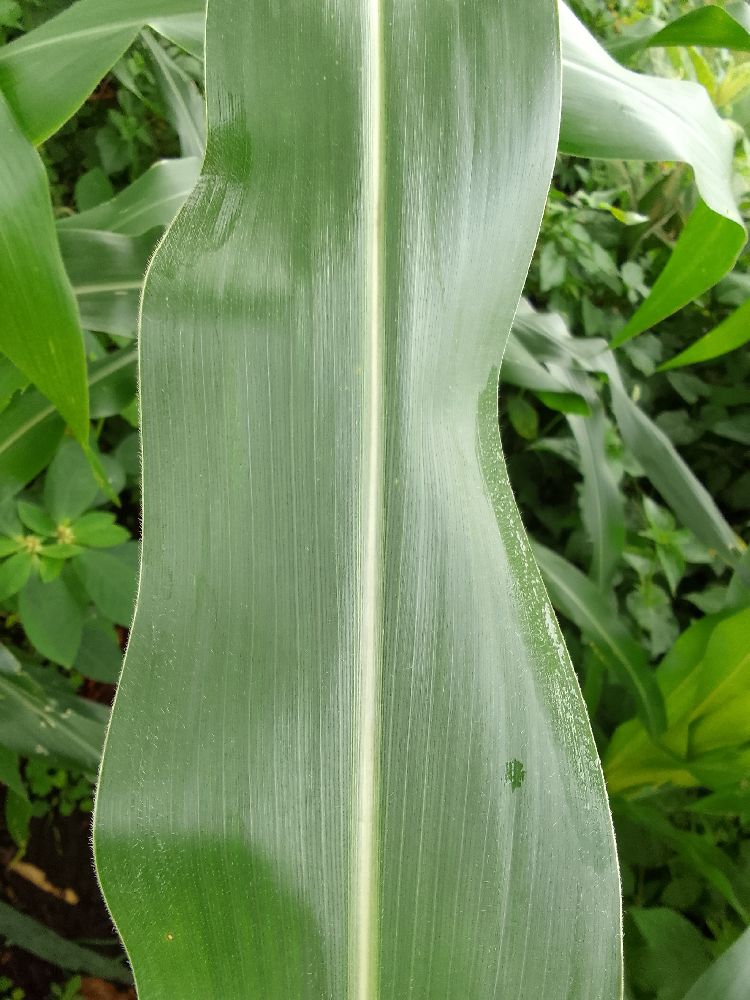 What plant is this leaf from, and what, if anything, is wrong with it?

maize, healthy
